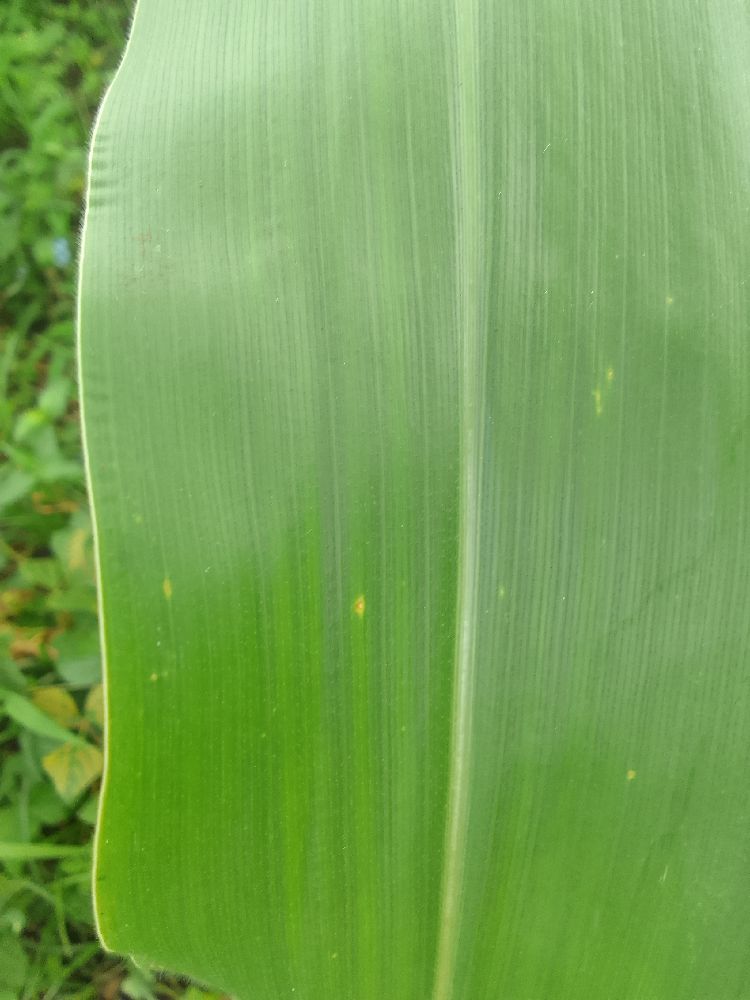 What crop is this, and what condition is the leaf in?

maize, healthy
